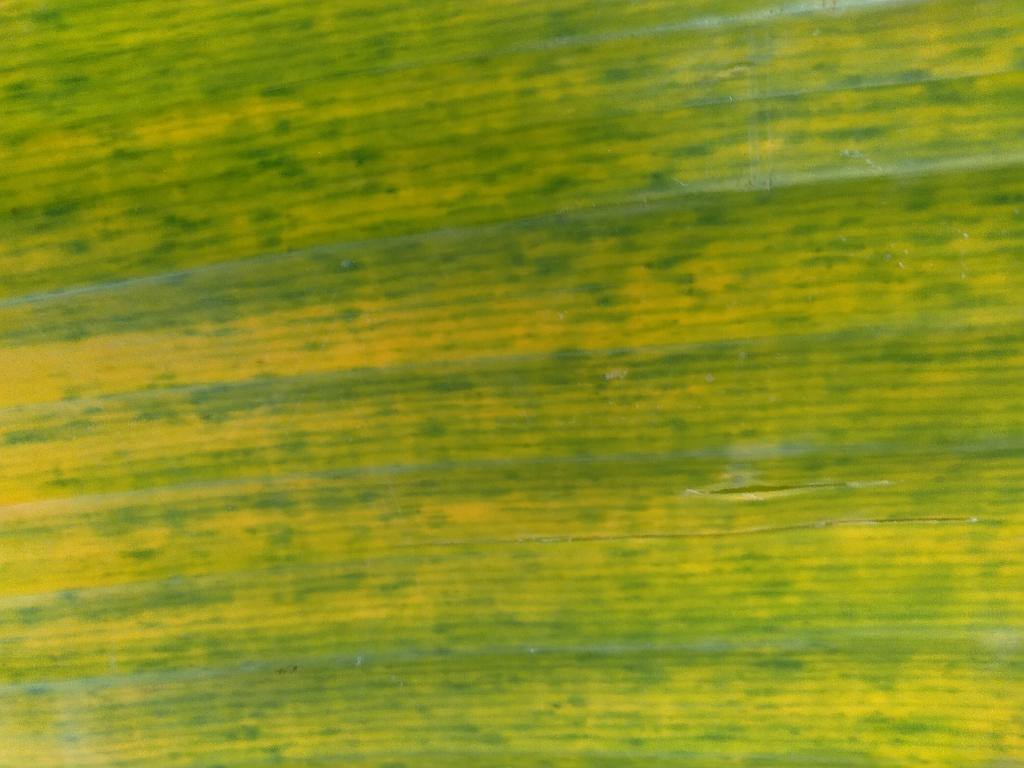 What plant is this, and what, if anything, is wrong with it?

banana, fusarium wilt race 1
